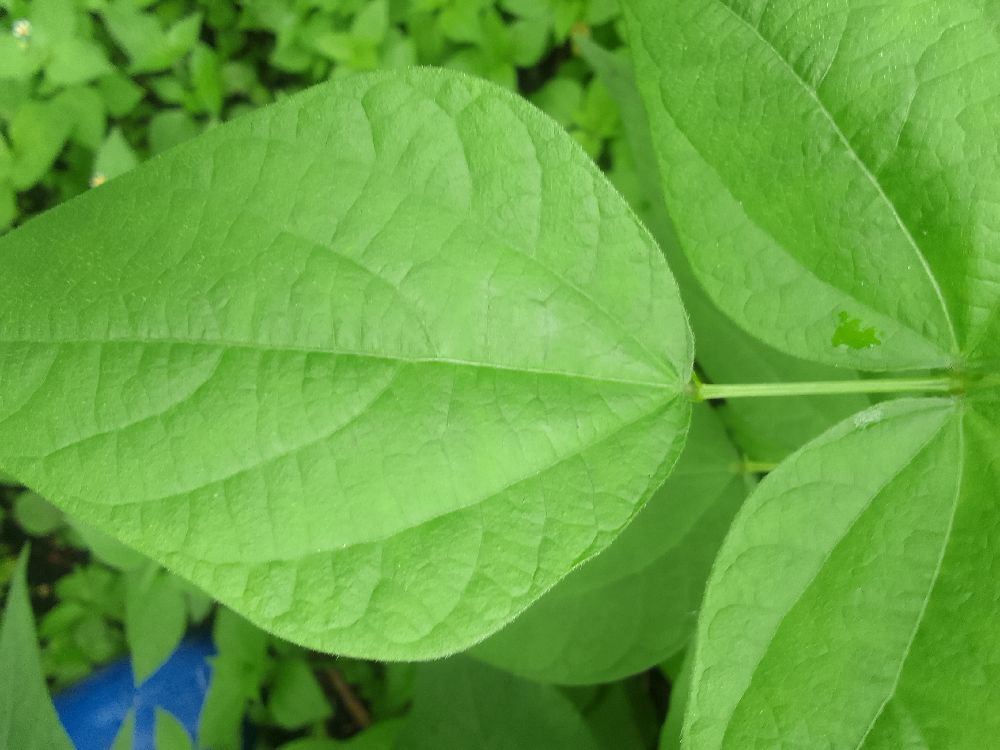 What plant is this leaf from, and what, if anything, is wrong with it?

common bean, healthy
